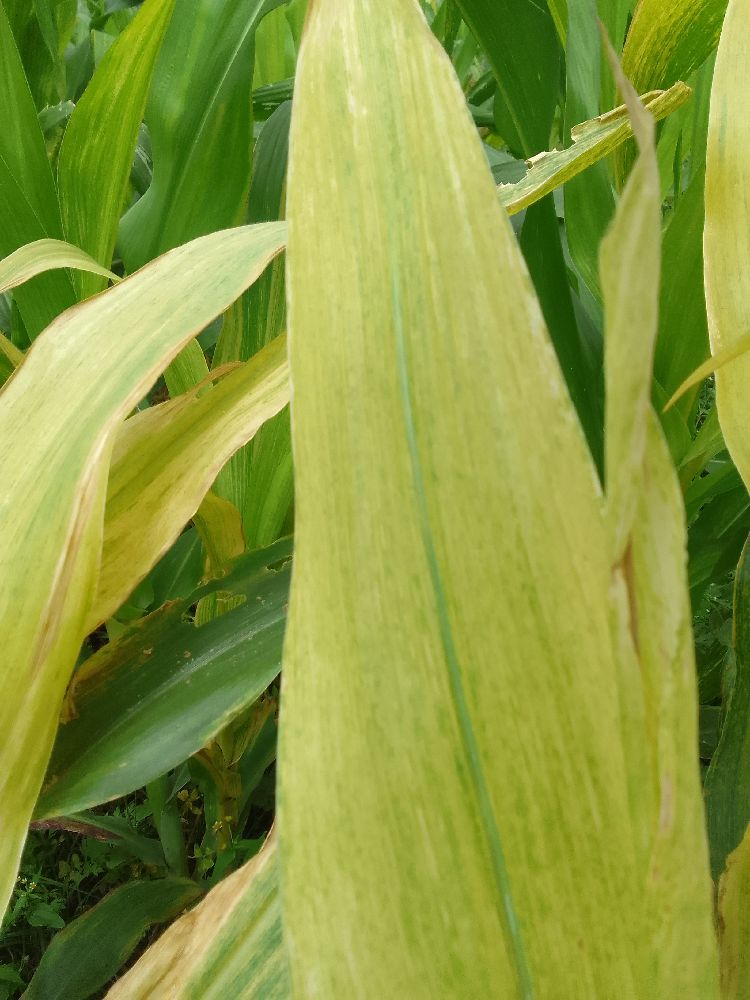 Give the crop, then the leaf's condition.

maize, maize lethal necrosis
